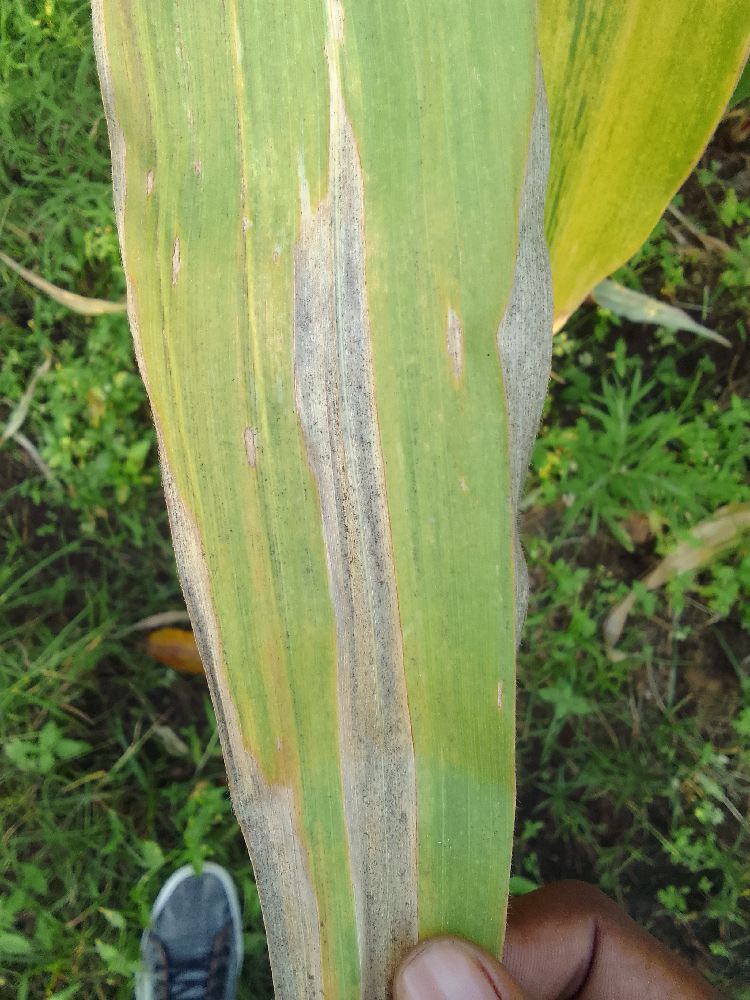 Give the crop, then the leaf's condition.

maize, maize lethal necrosis
